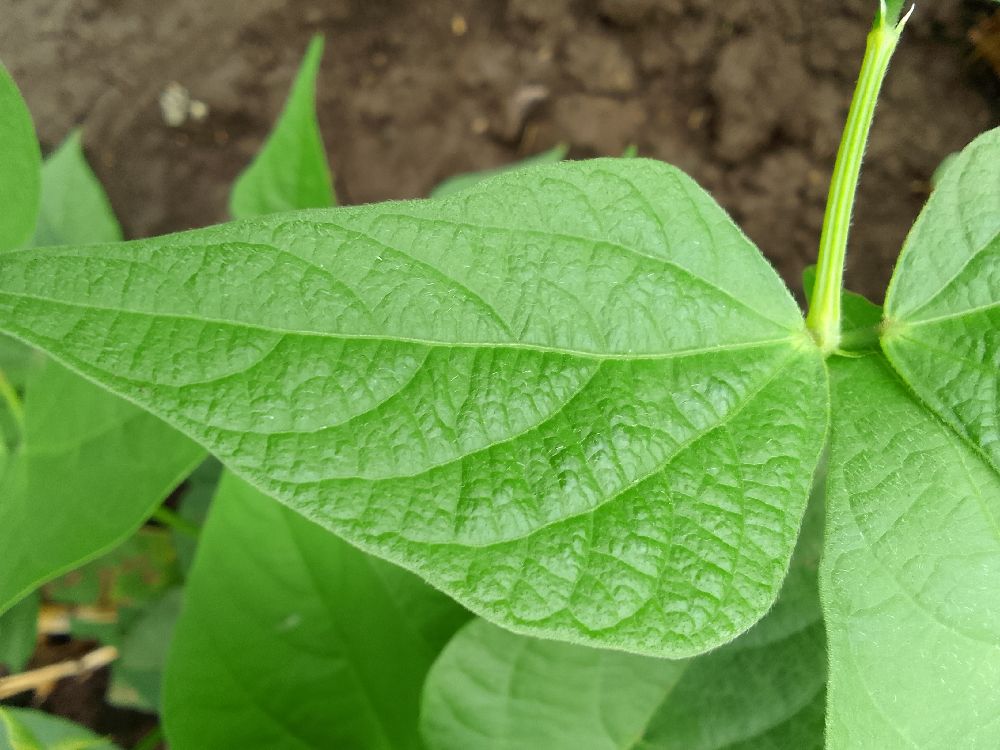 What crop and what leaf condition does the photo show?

common bean, healthy
